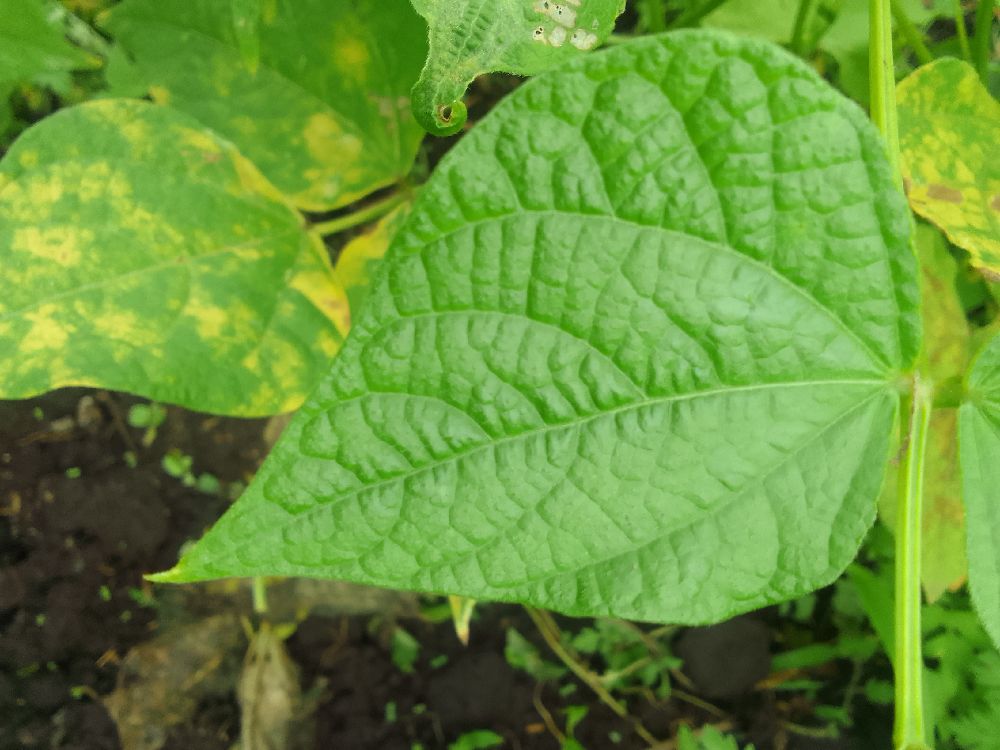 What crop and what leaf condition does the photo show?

common bean, healthy
